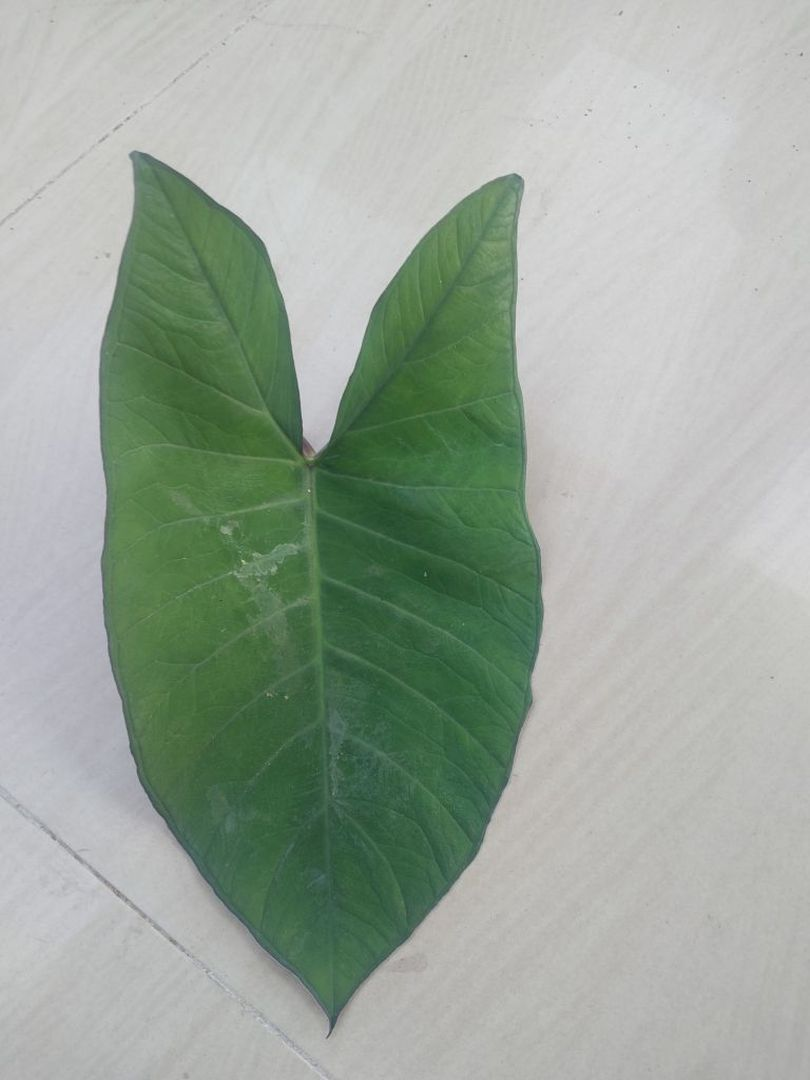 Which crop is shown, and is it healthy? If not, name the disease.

taro, healthy
